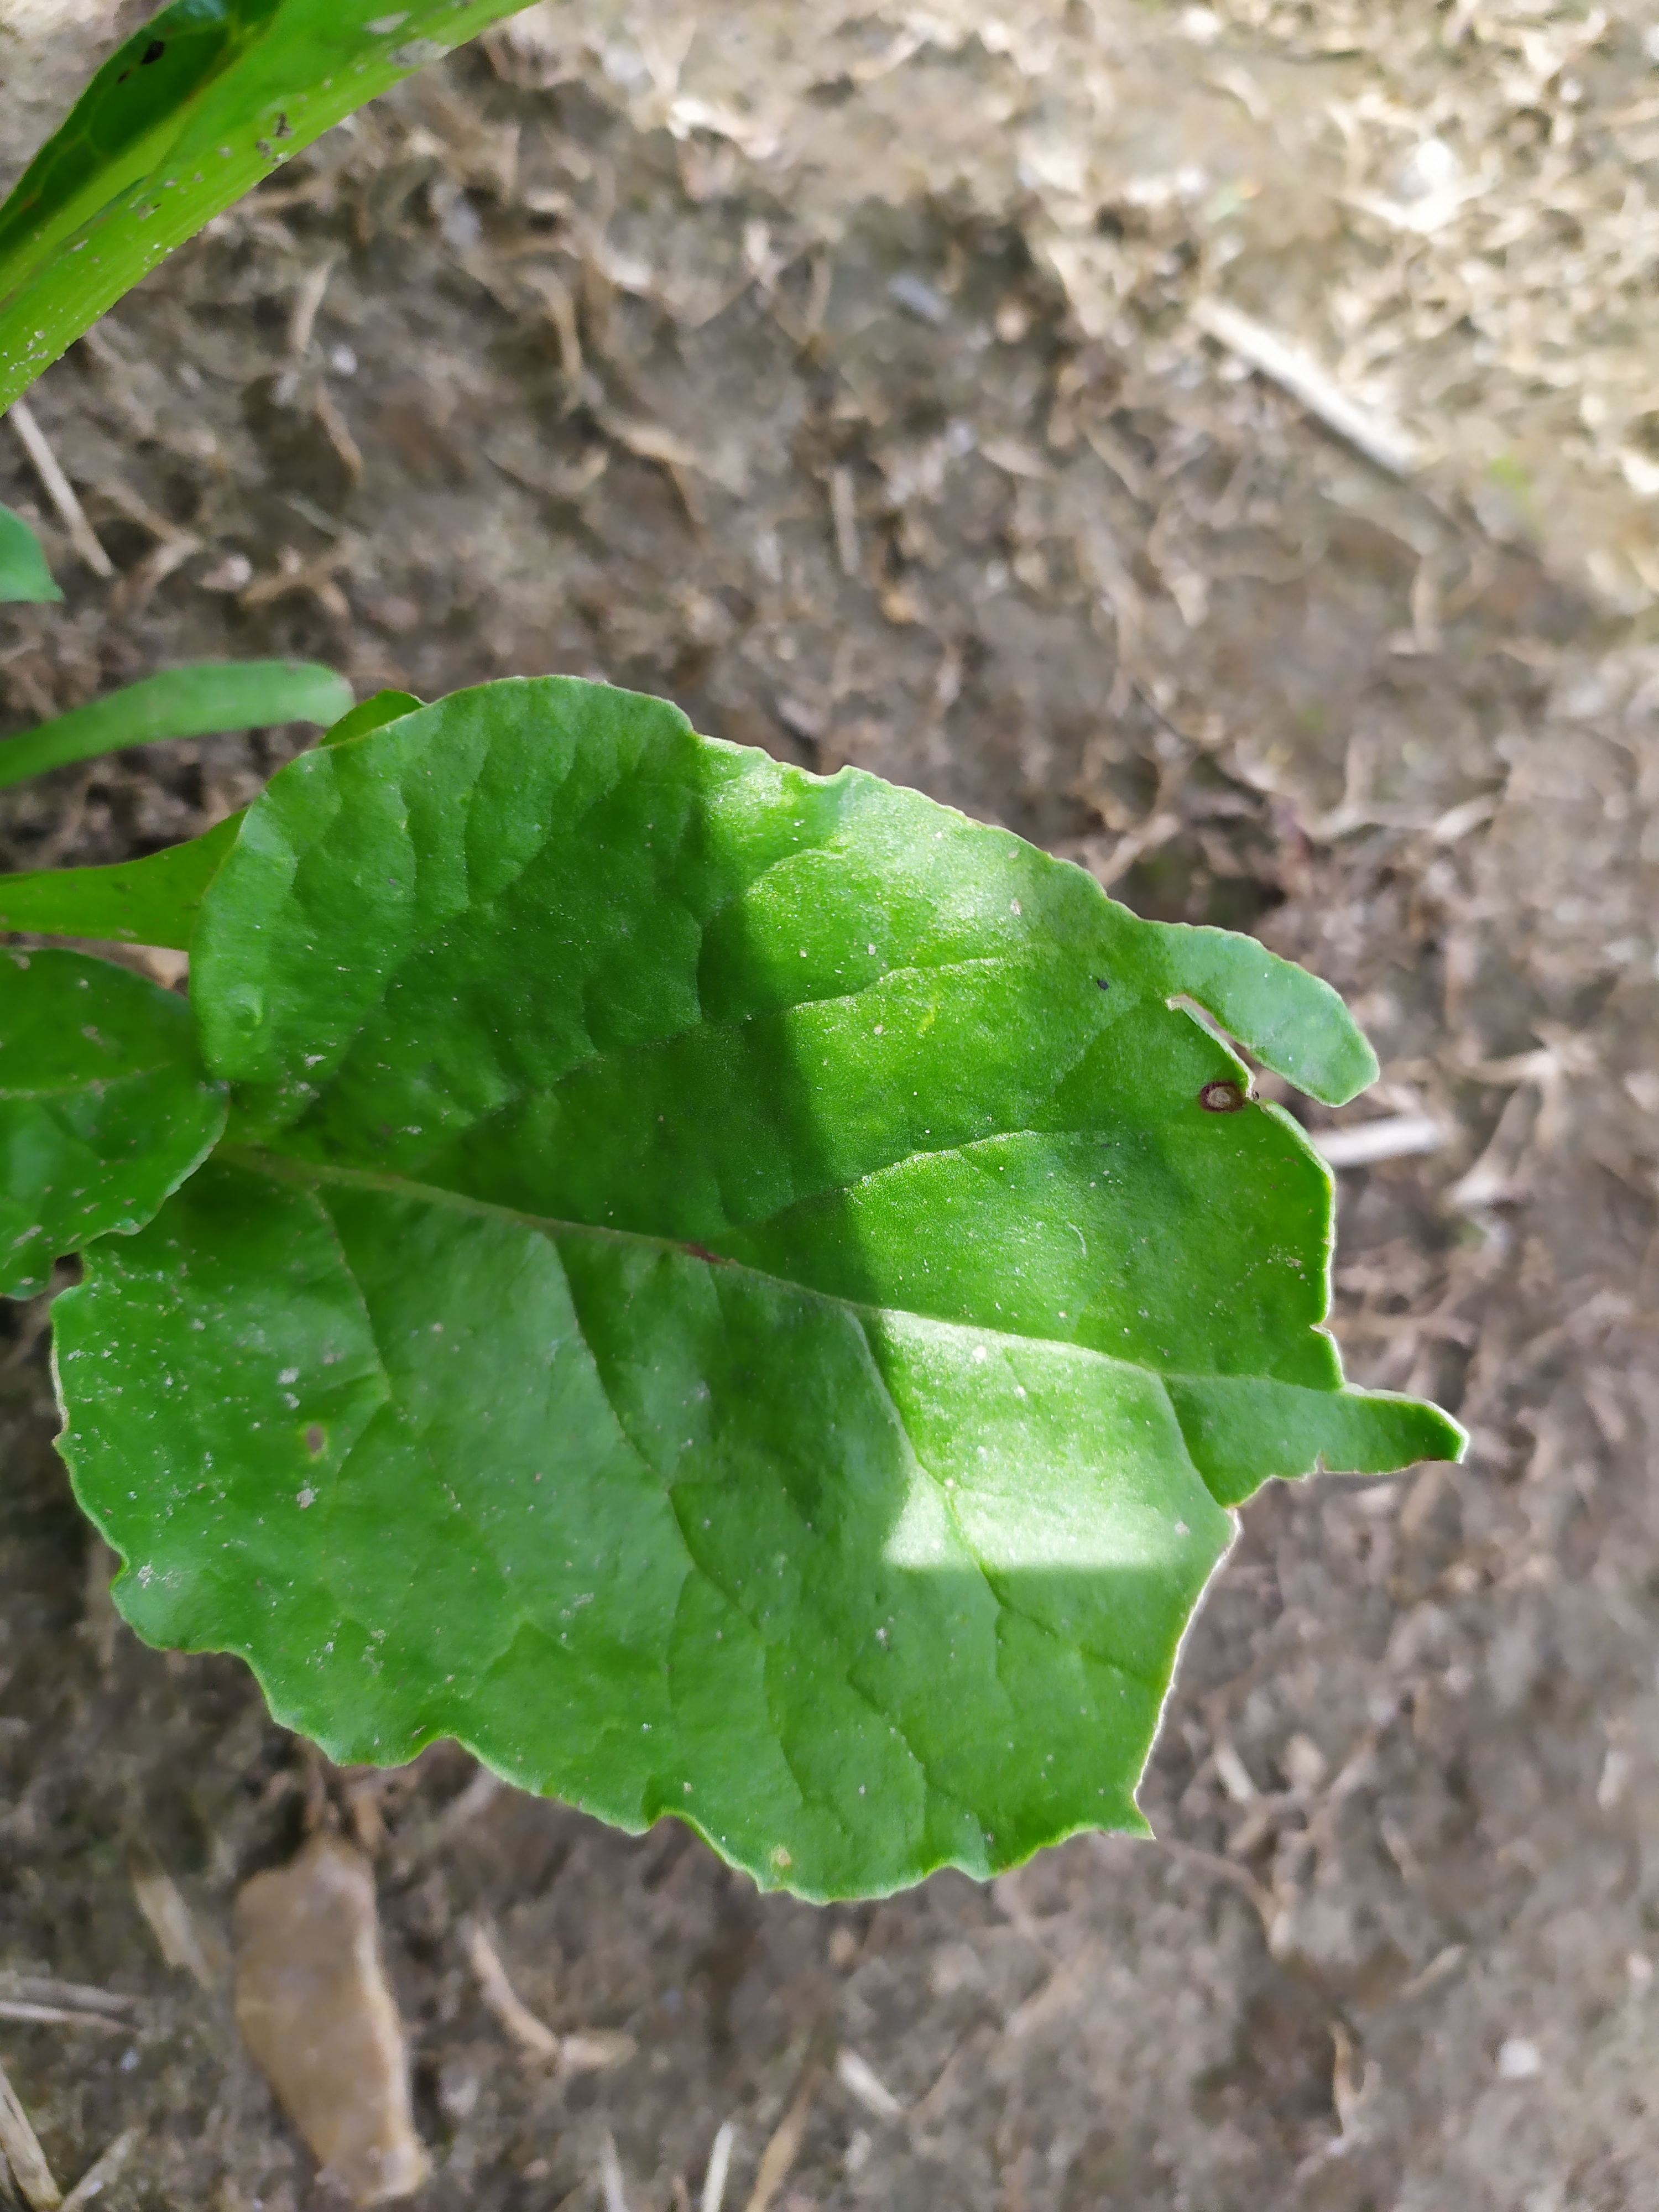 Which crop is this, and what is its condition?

beet, cercospora
